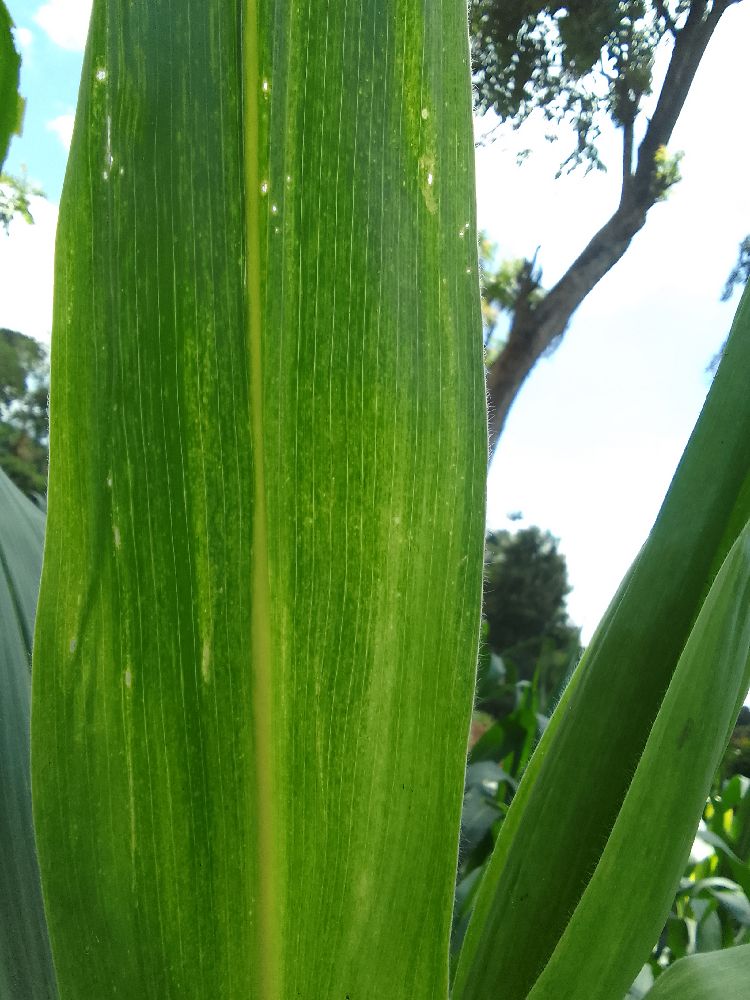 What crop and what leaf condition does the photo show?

maize, maize lethal necrosis
